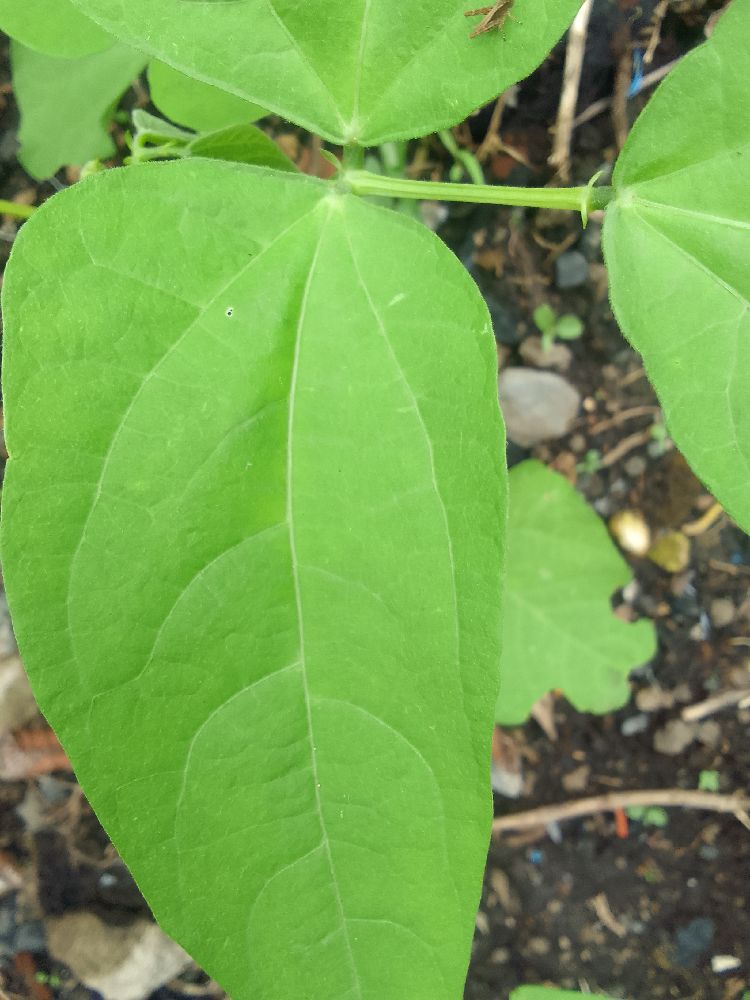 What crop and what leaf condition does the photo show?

common bean, healthy
